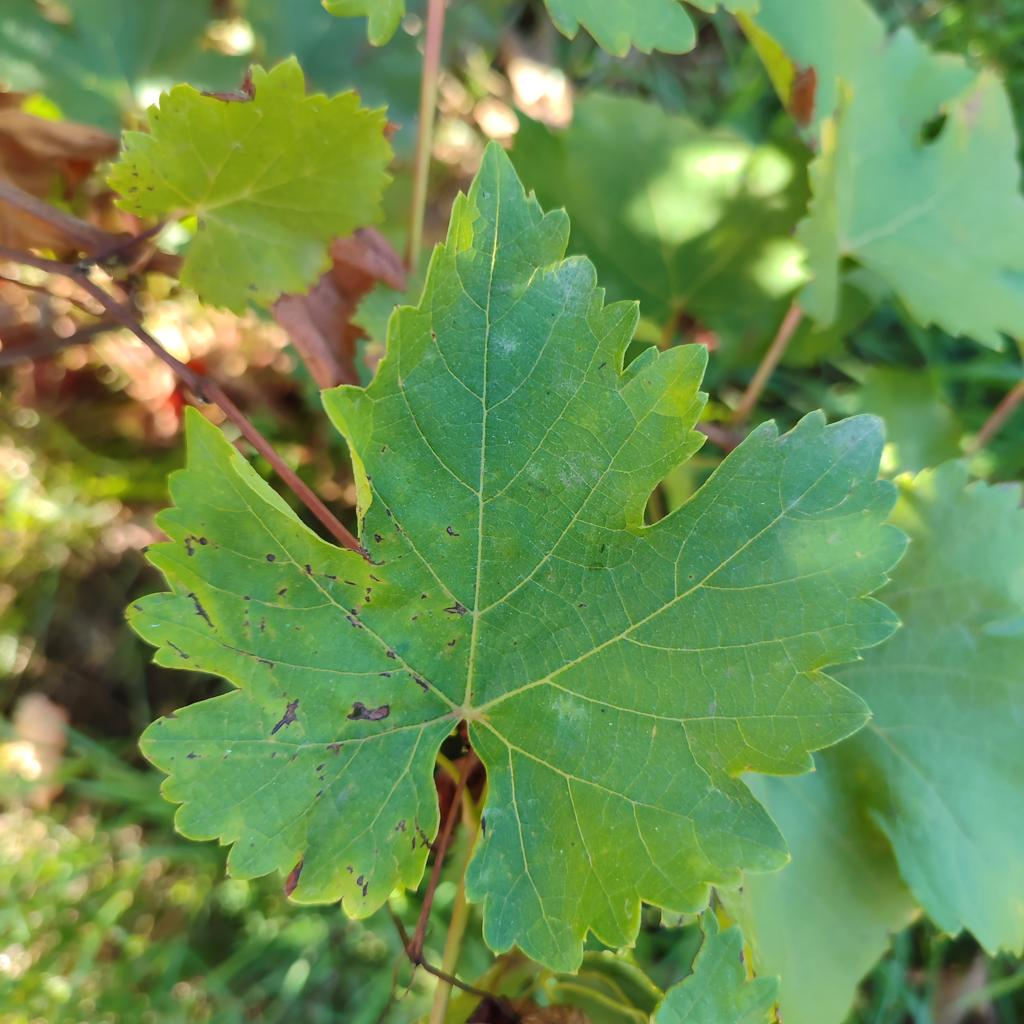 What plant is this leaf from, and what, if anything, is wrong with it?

grapevine, powdery mildew
